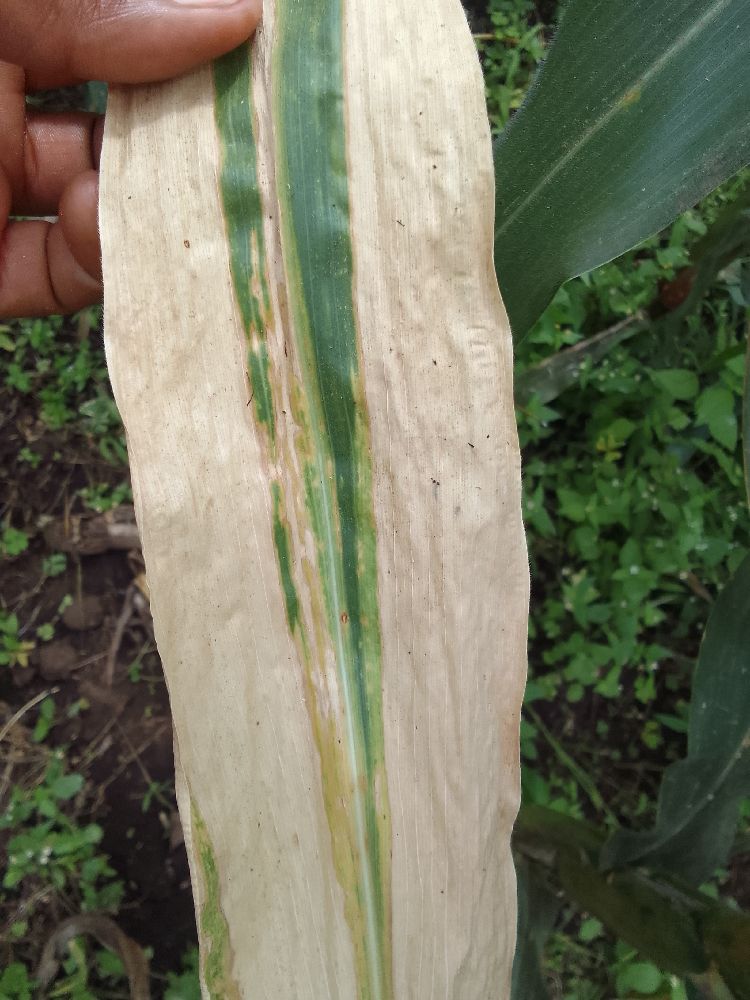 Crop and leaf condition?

maize, maize lethal necrosis
